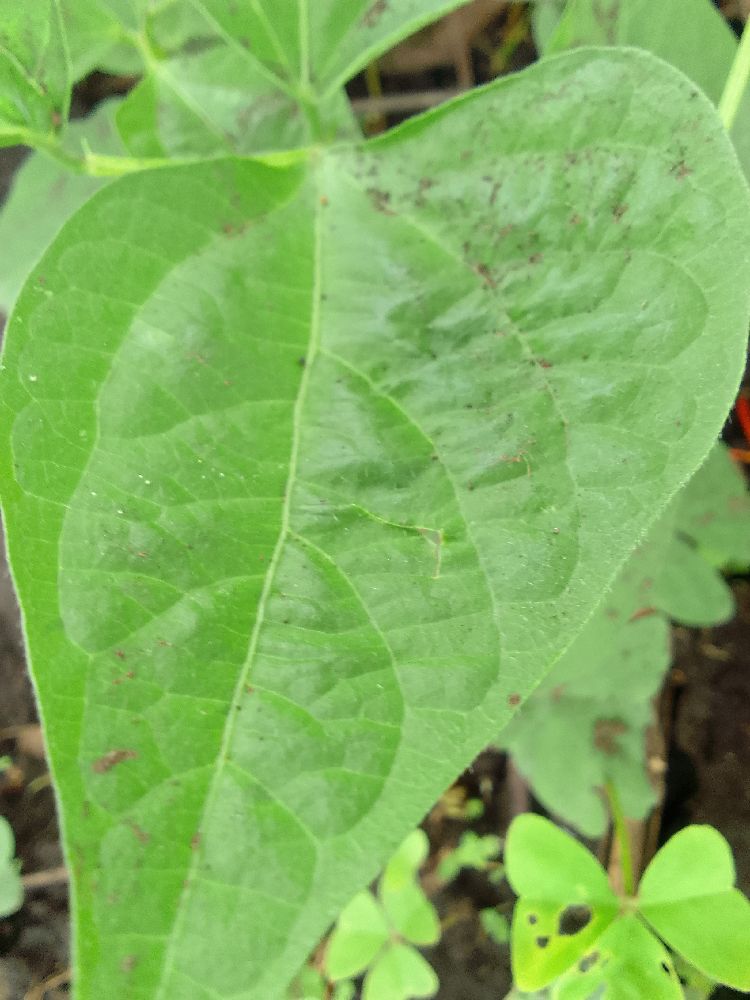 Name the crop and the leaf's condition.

common bean, healthy
